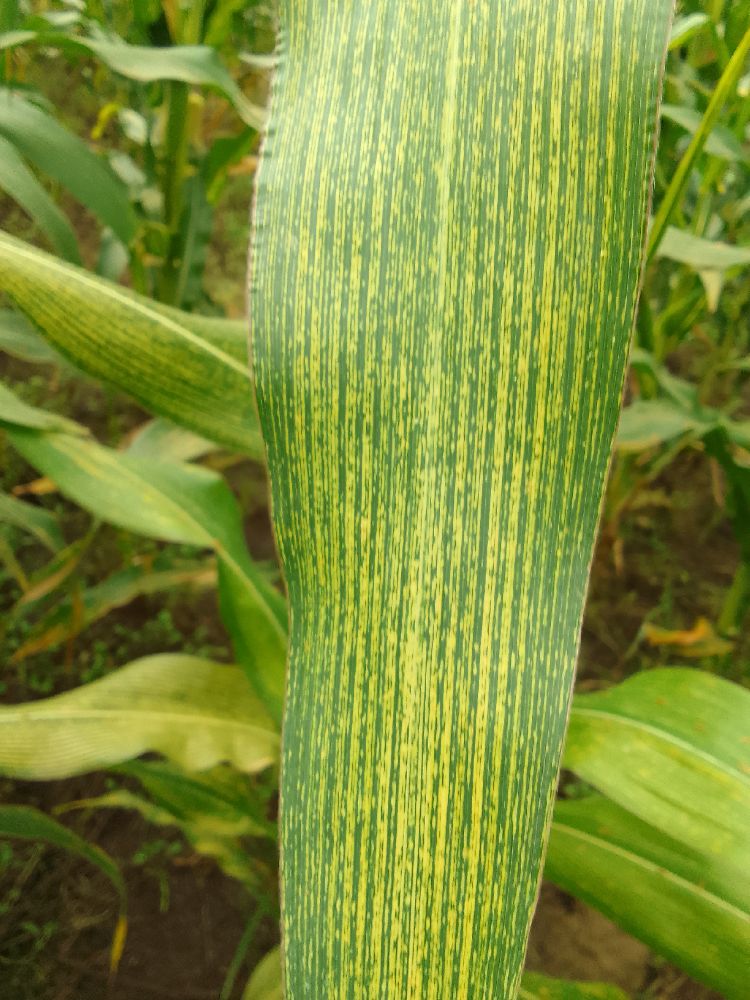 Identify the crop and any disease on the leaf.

maize, maize streak virus
